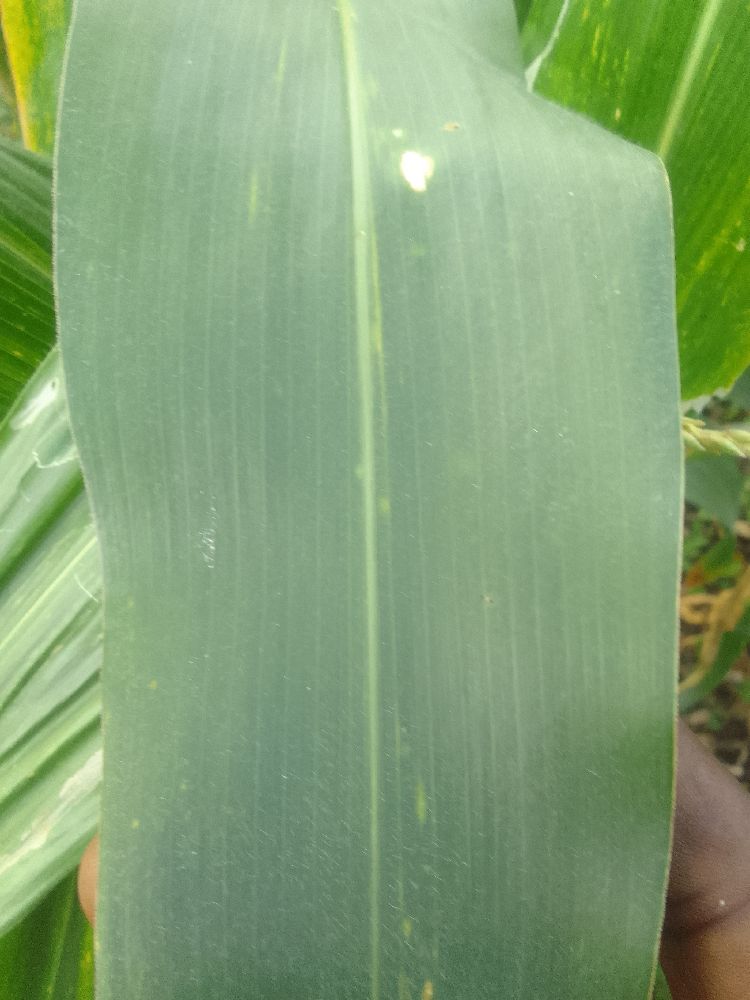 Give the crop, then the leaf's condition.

maize, healthy
